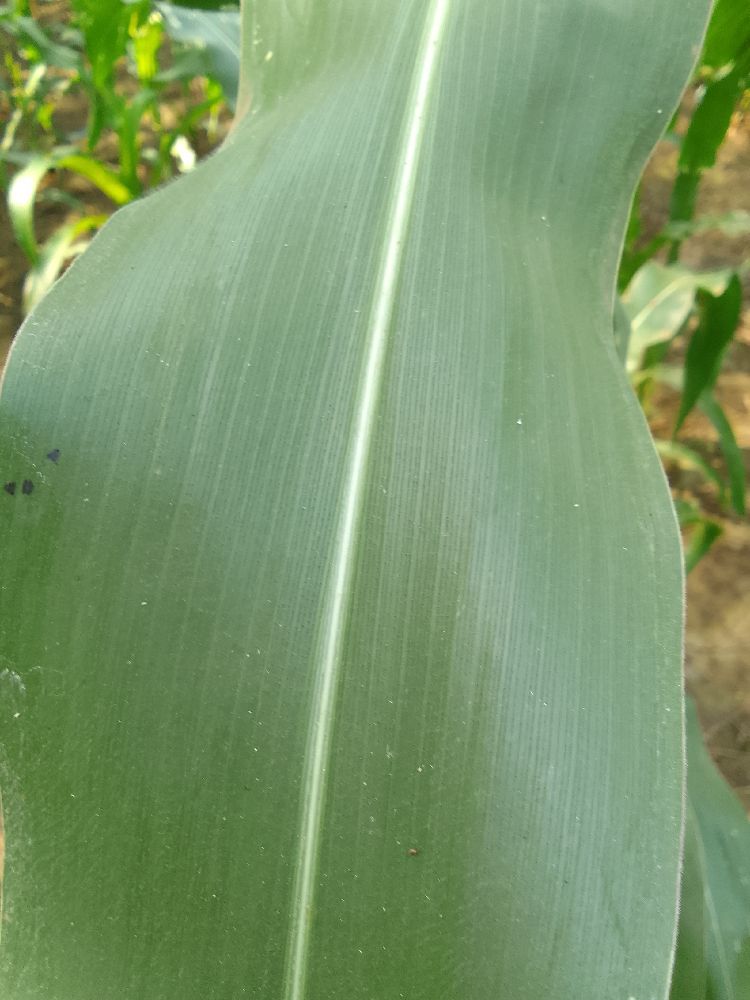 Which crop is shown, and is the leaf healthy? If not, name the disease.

maize, healthy
